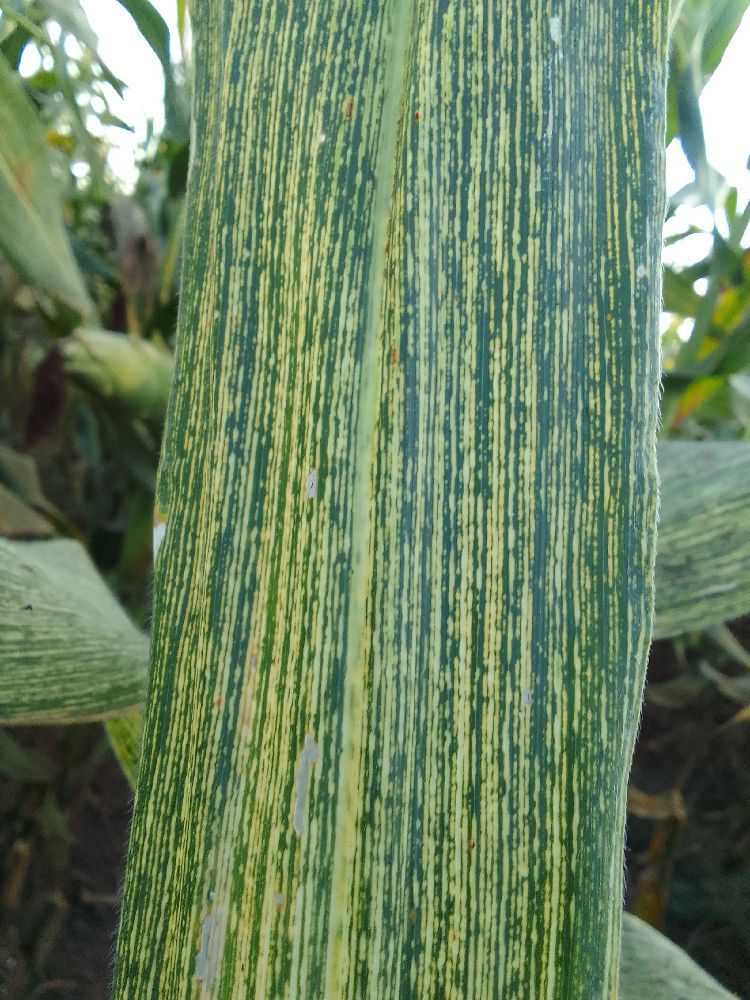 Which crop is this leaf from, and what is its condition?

maize, maize streak virus
